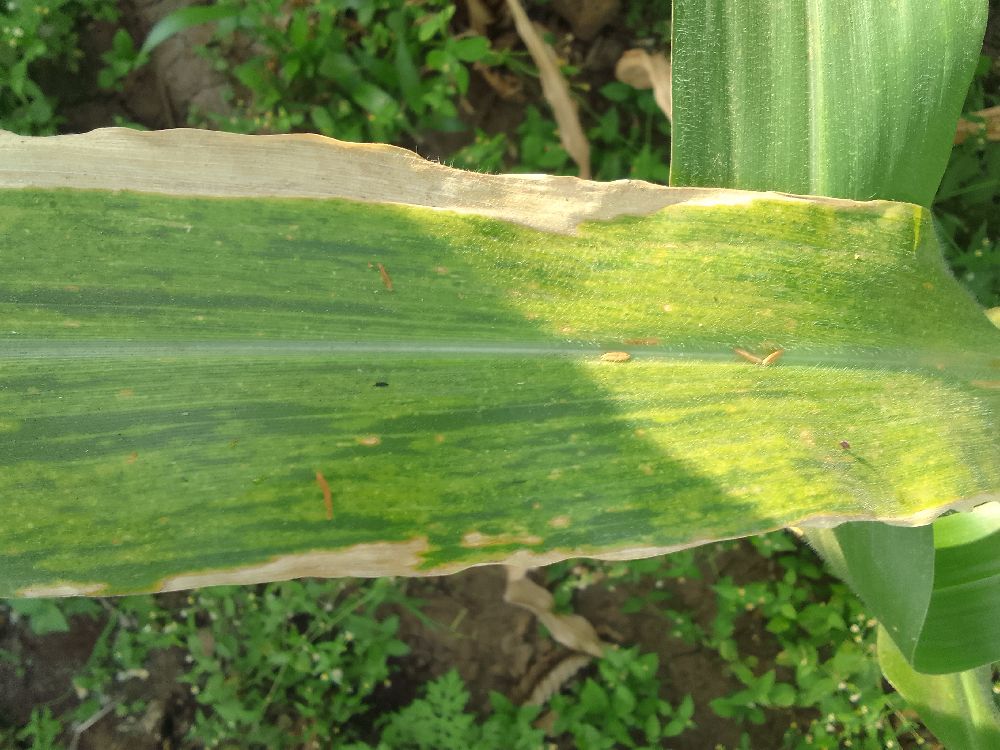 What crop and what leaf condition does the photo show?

maize, maize lethal necrosis
